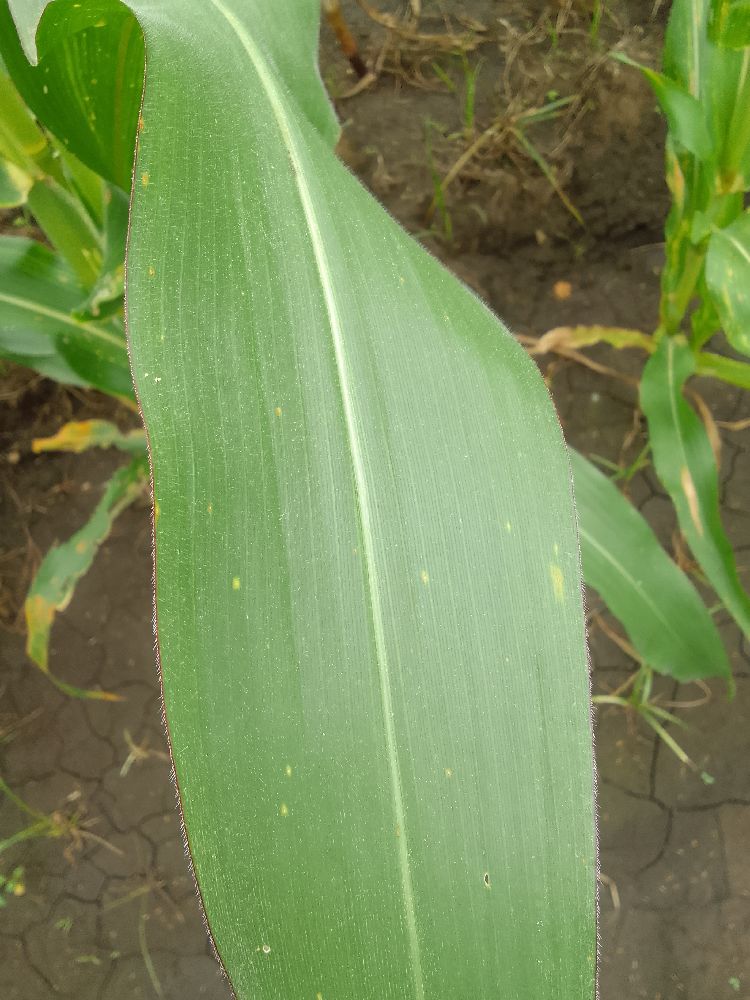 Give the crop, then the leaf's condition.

maize, healthy
